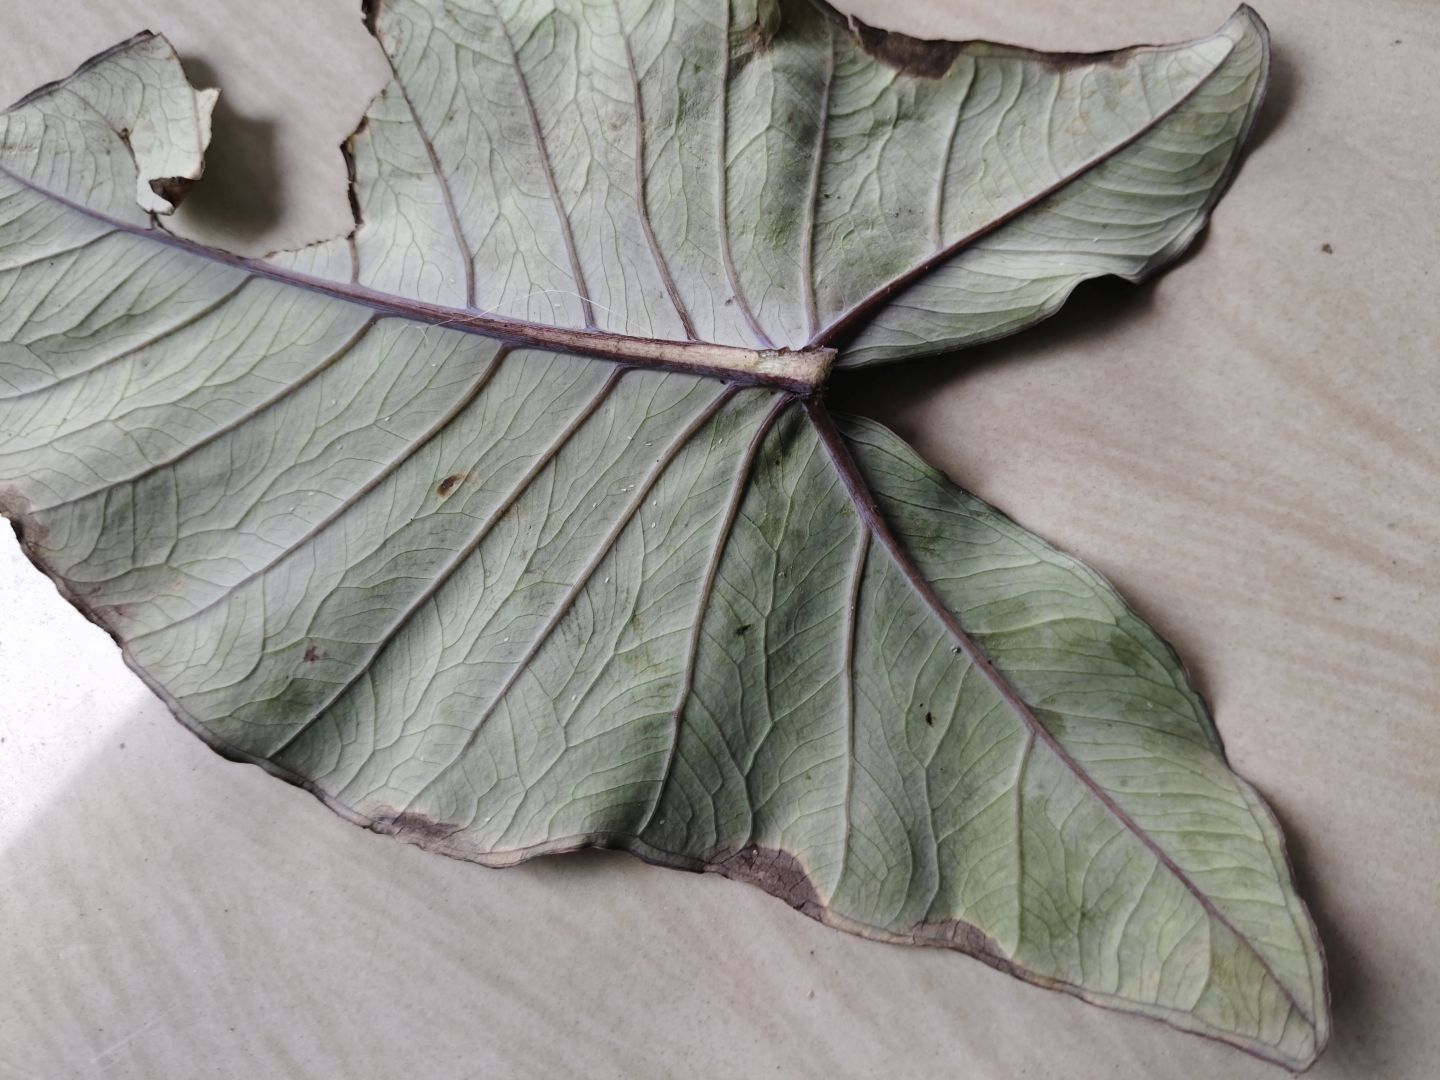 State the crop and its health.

taro, leaf blight
